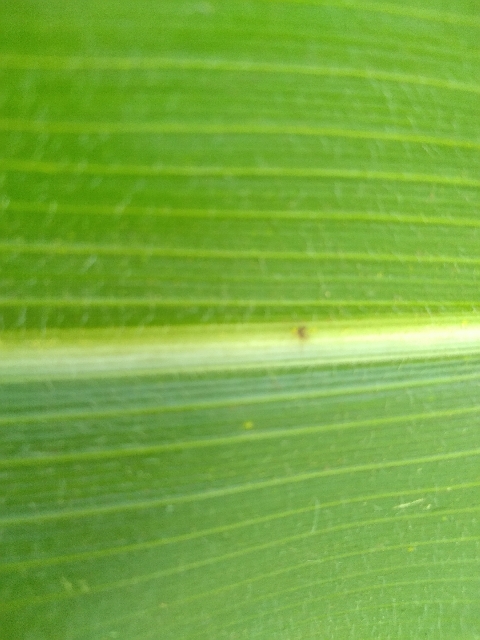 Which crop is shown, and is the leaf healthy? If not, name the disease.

maize, healthy
